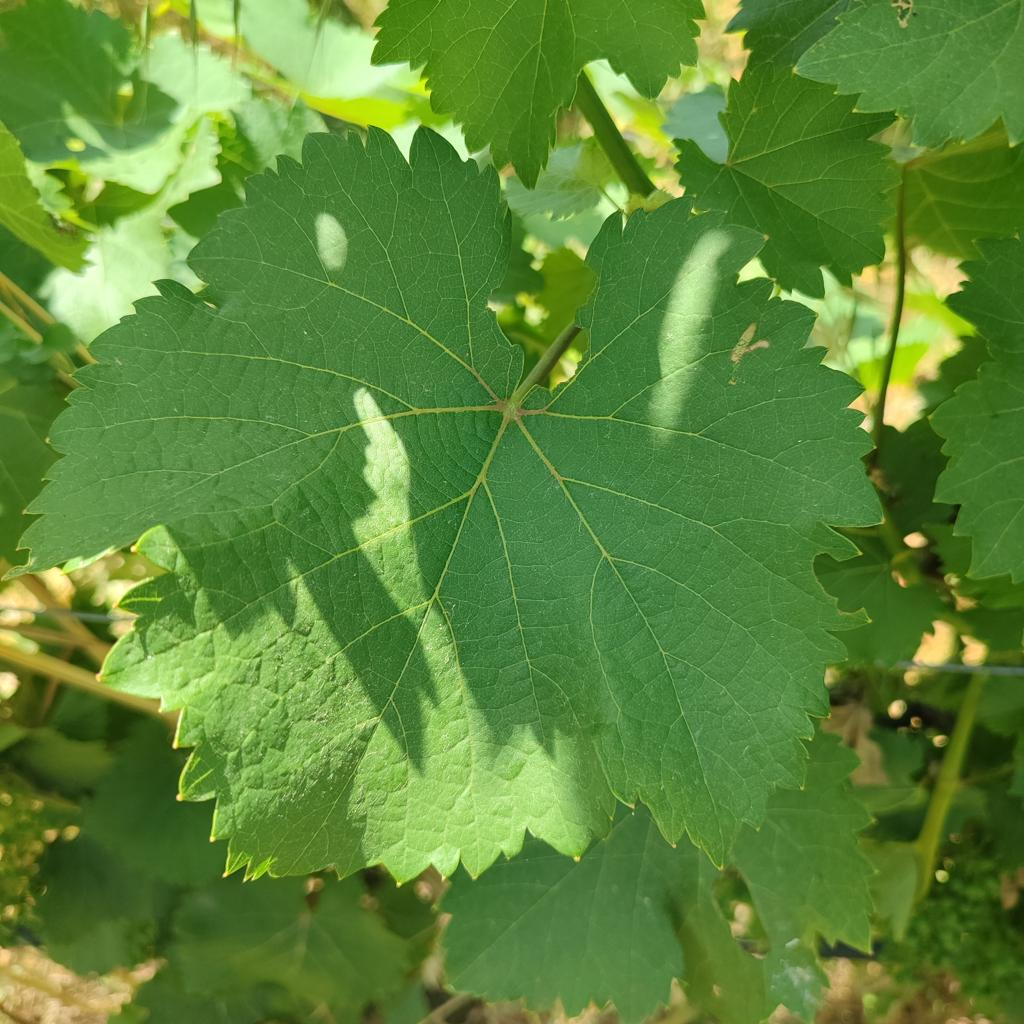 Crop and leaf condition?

grapevine, healthy
